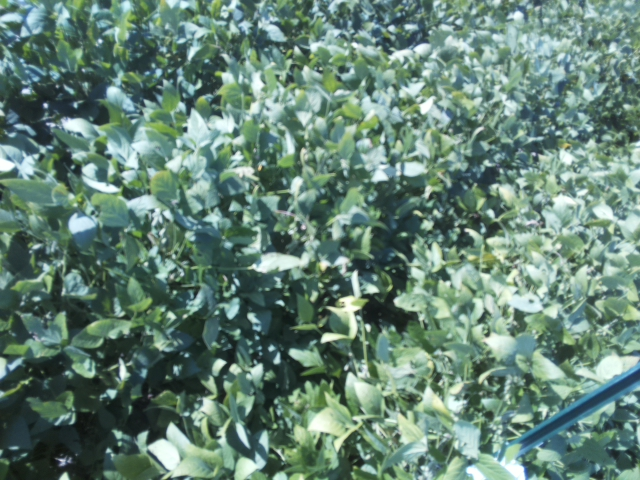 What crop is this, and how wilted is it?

soybean, moderate turgor loss in upper canopy
